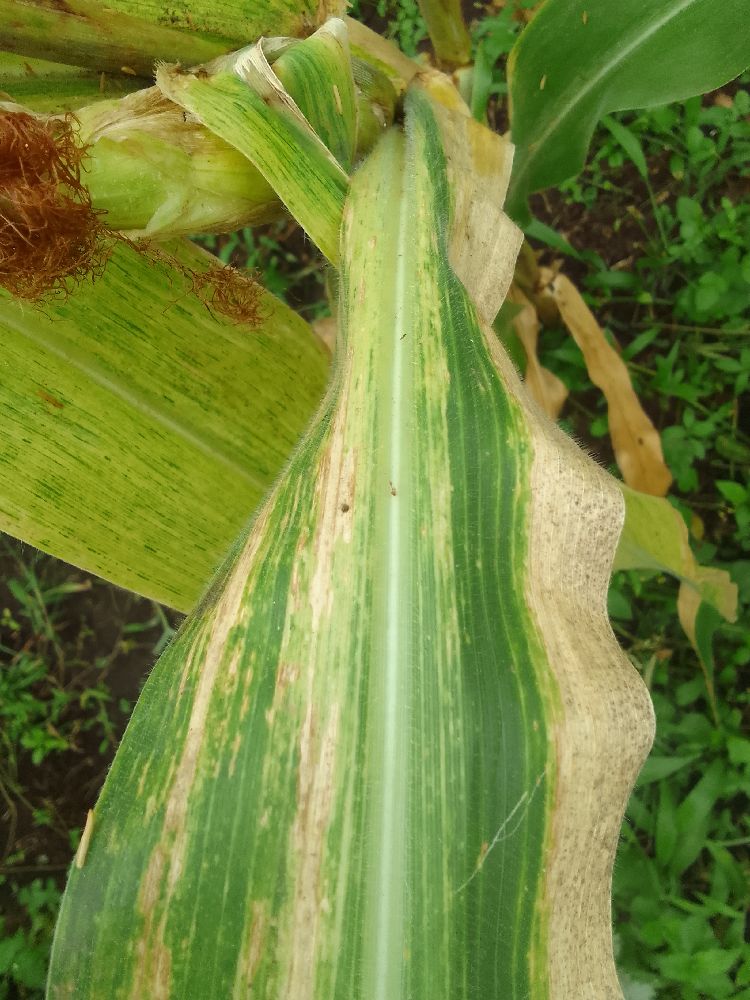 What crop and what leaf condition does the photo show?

maize, maize lethal necrosis
